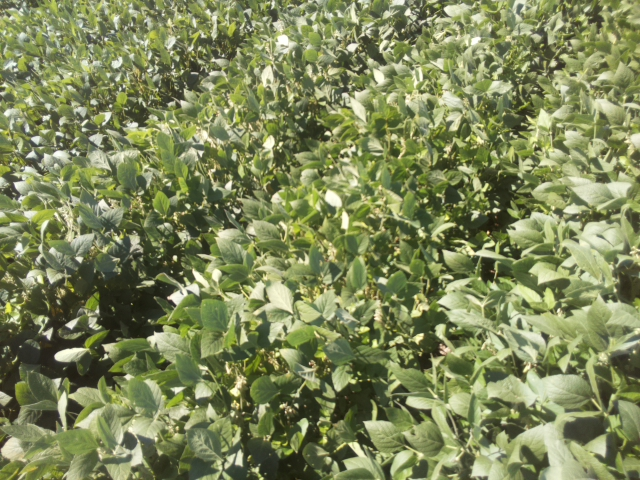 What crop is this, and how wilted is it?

soybean, slight leaflet or petiole turgor loss in upper canopy
